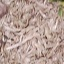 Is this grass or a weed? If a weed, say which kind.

grass
